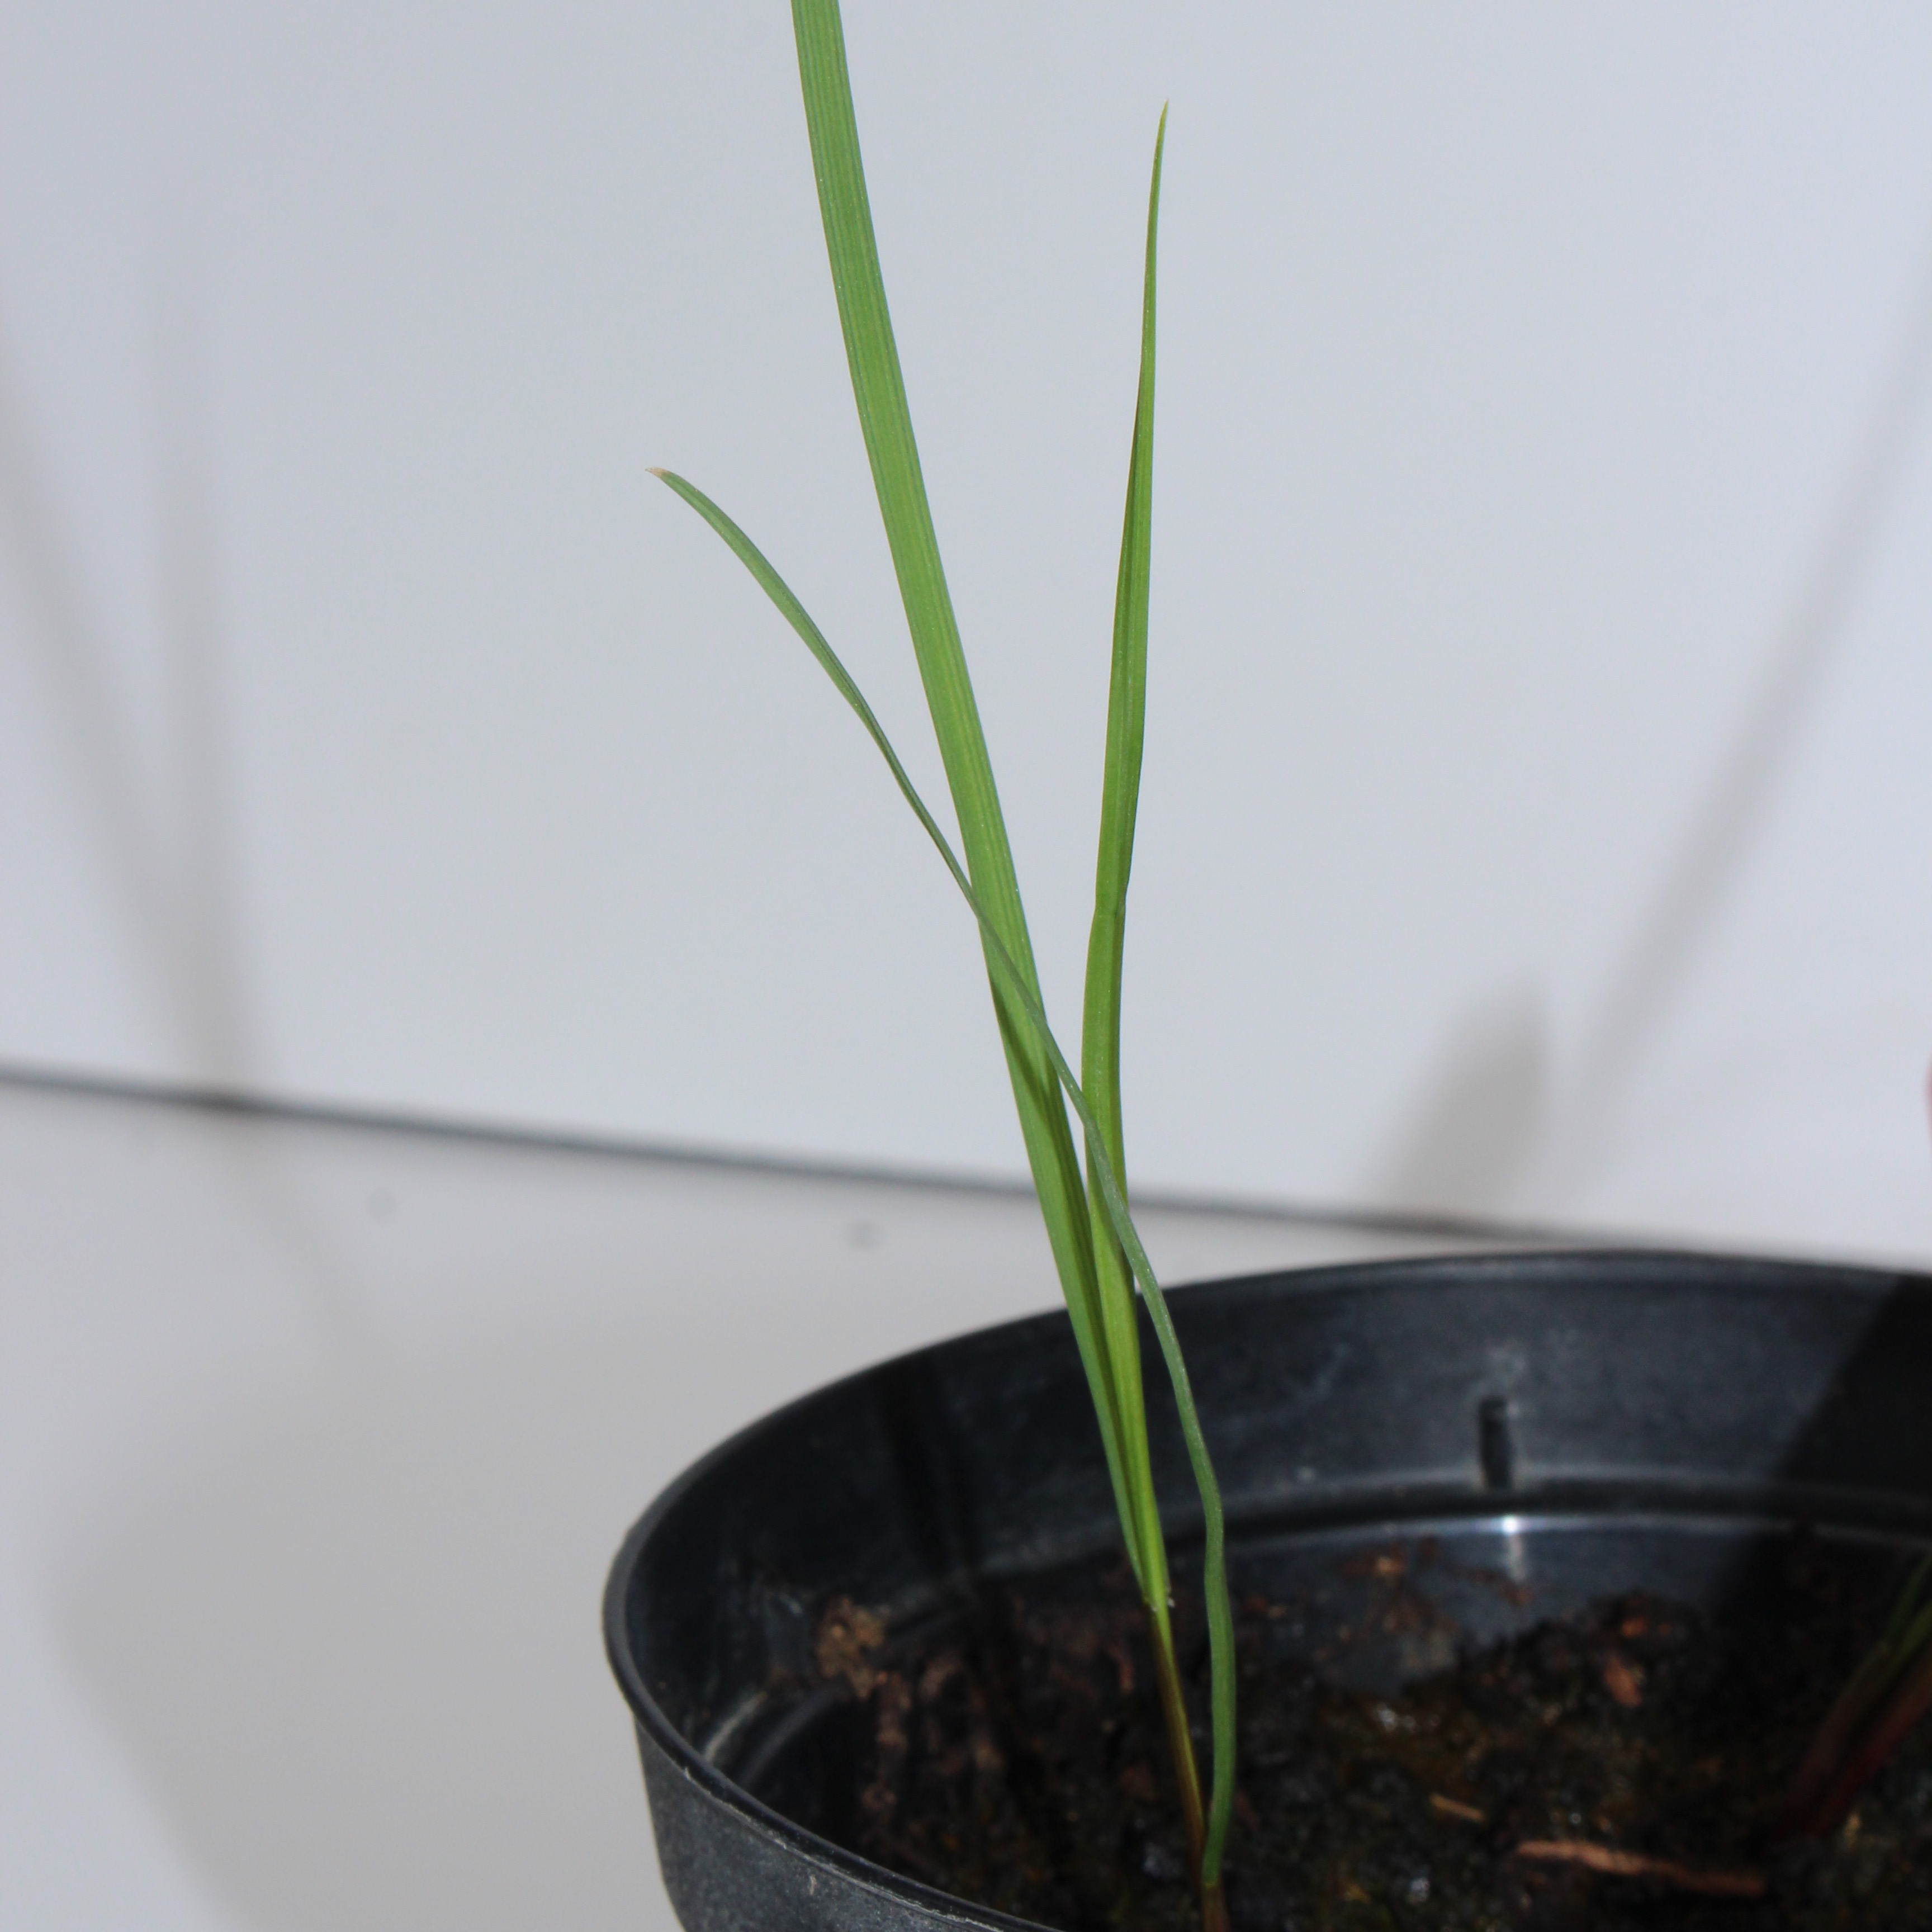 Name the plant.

Lolium multiflorum
